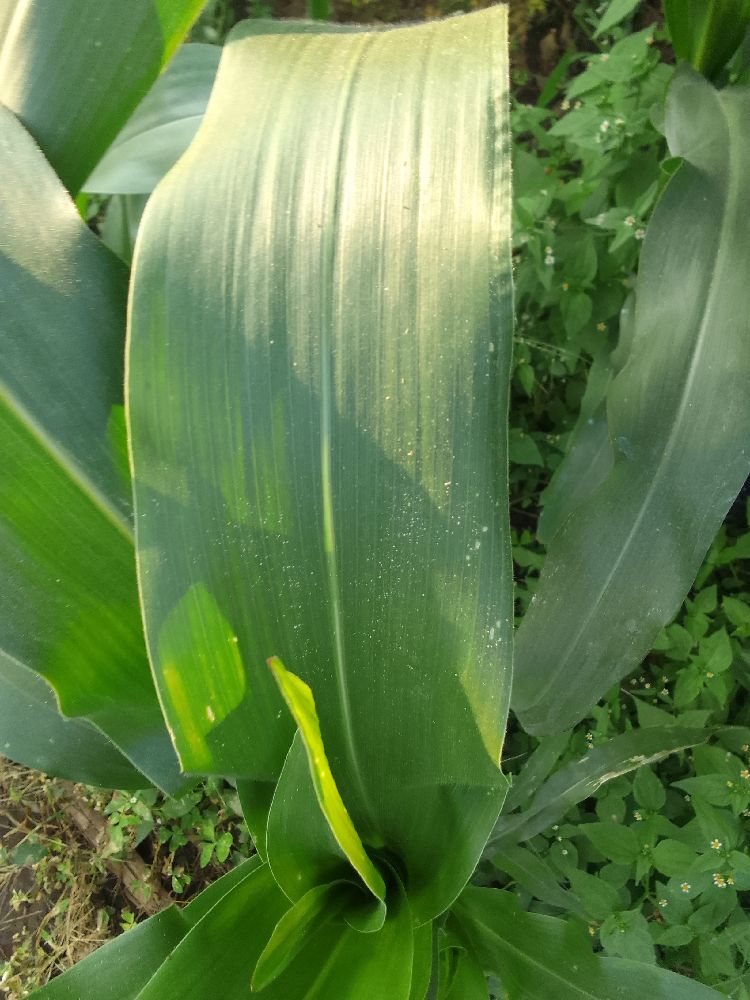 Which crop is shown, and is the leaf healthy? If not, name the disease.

maize, healthy
